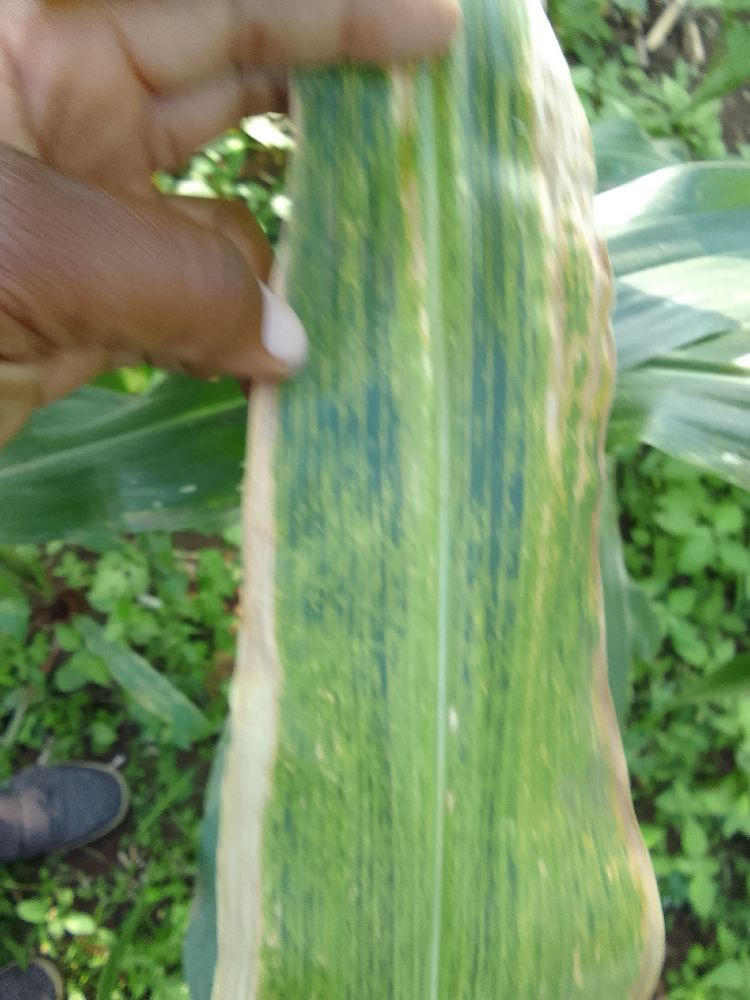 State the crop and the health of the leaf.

maize, maize lethal necrosis
